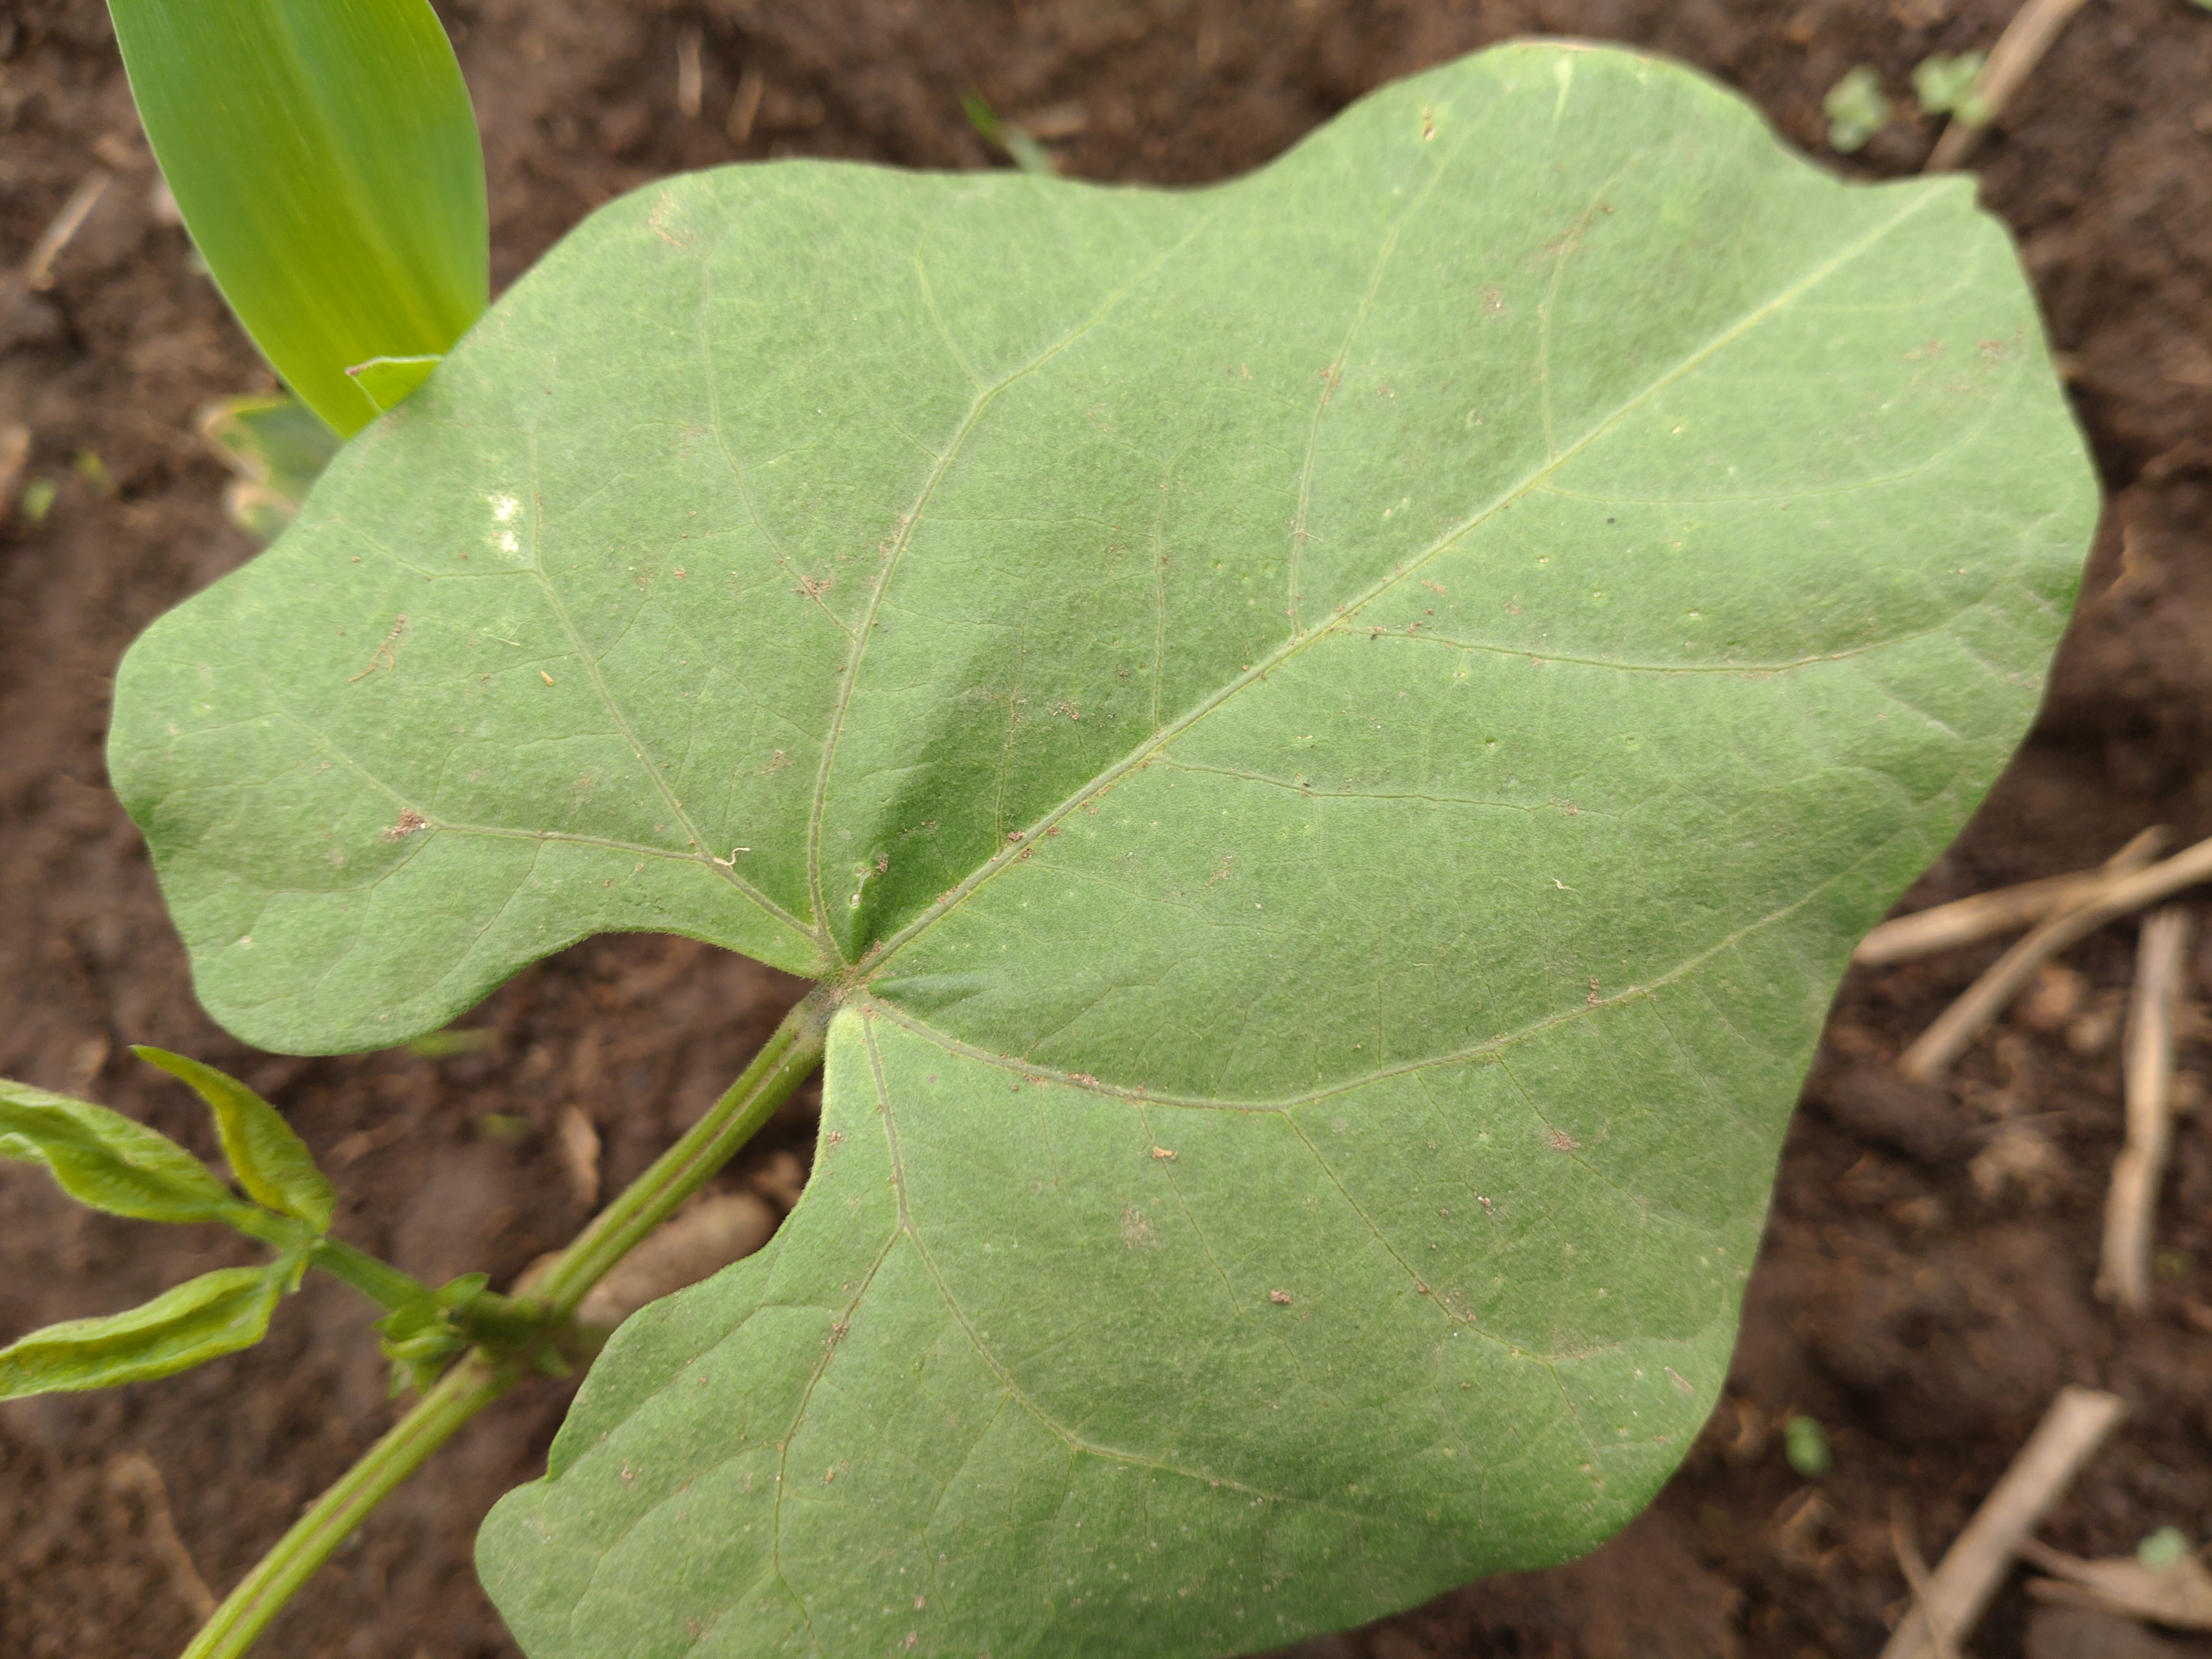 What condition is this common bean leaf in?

healthy
